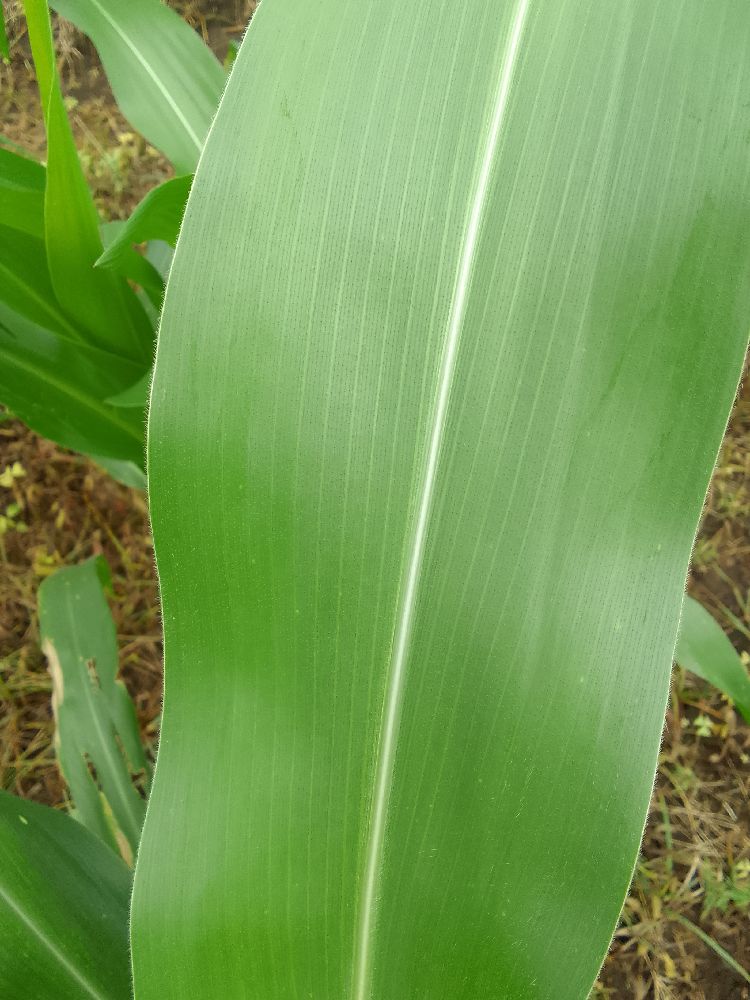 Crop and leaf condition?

maize, healthy
